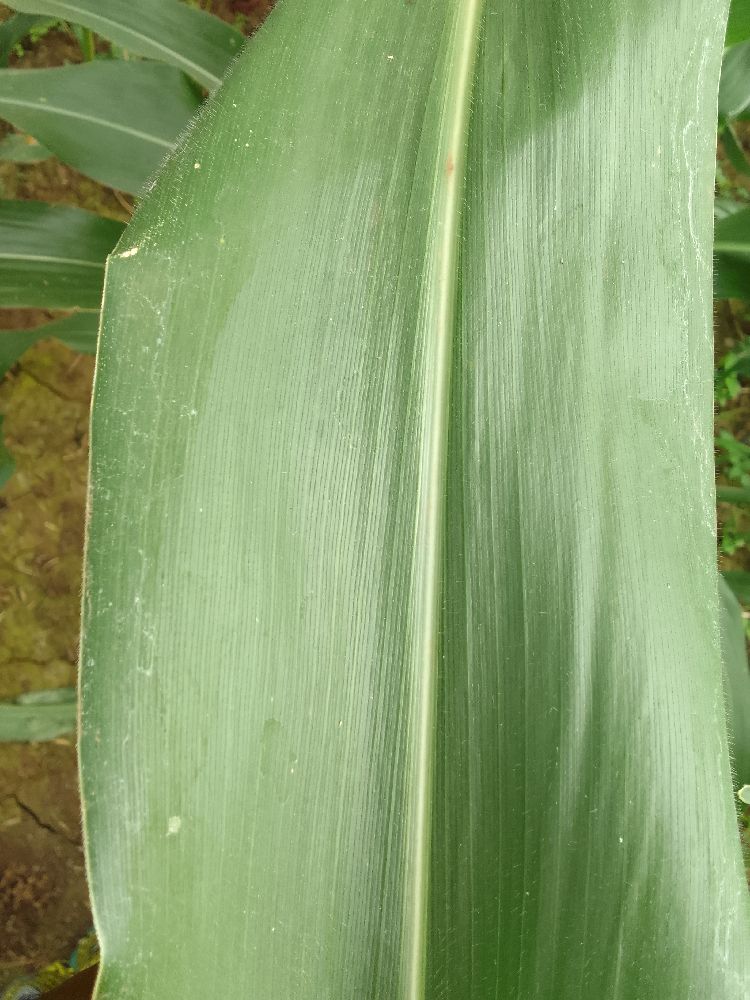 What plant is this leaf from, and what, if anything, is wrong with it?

maize, healthy
